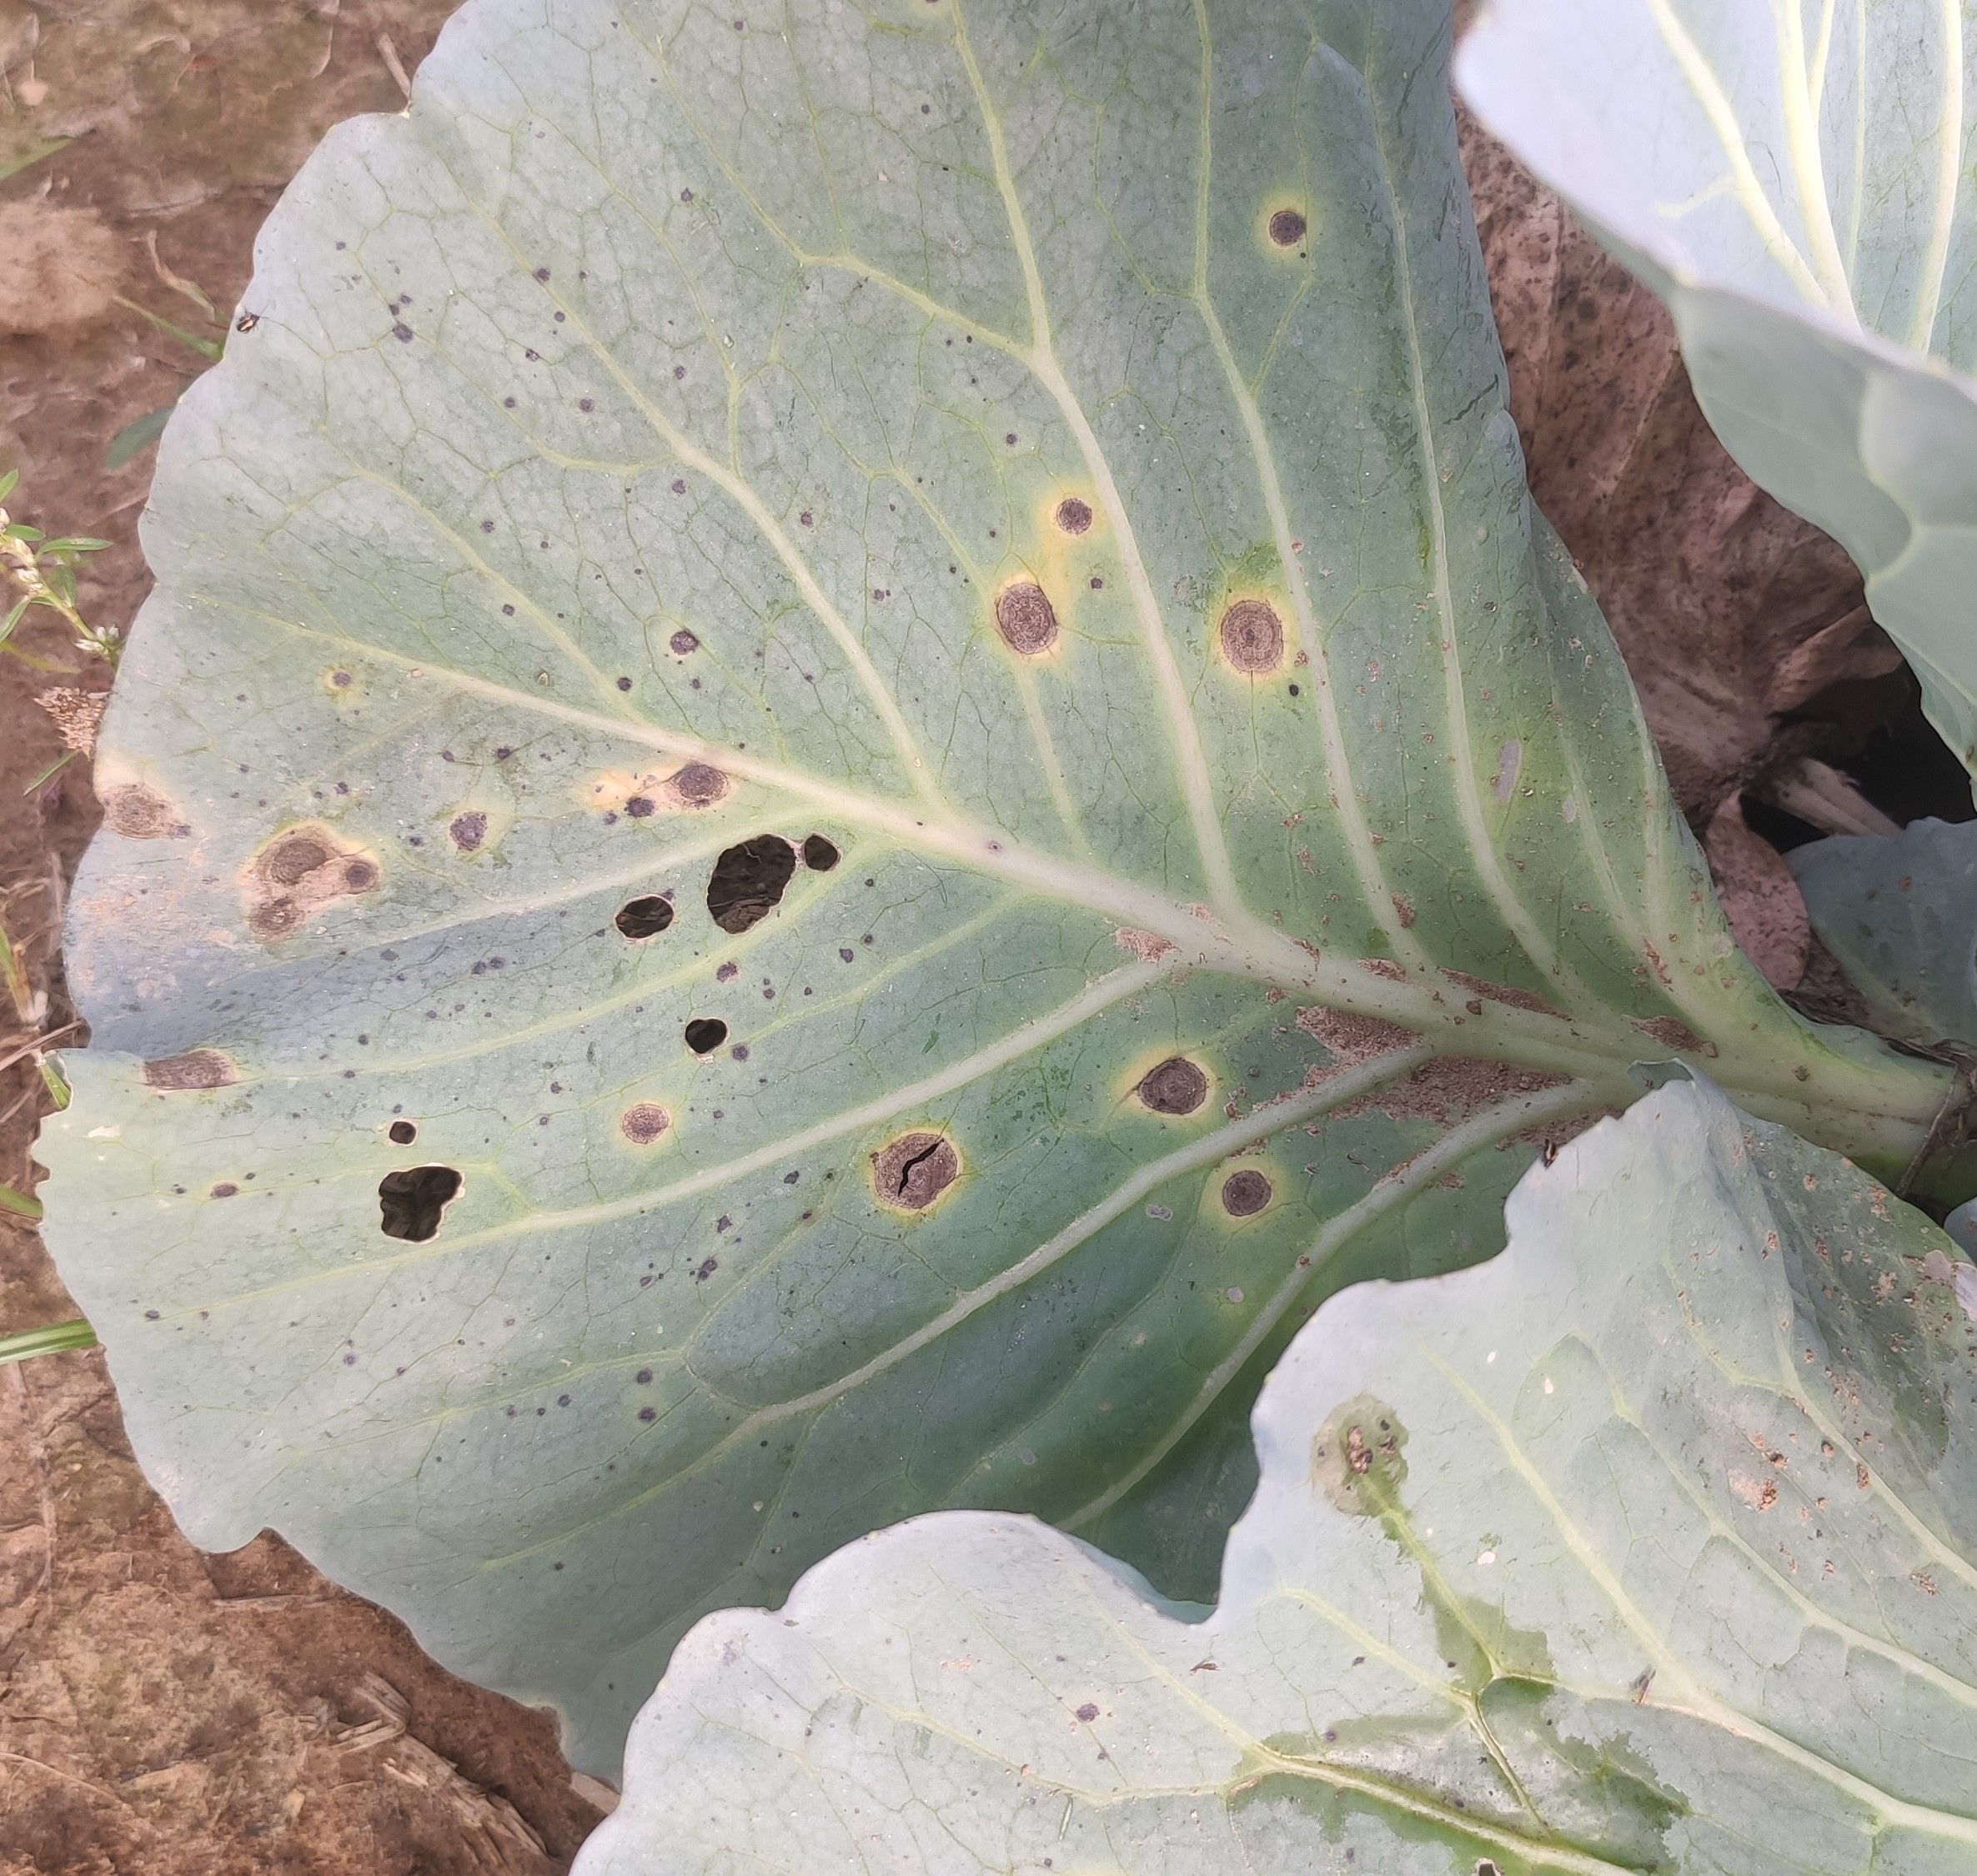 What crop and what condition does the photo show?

cabbage, alternaria
